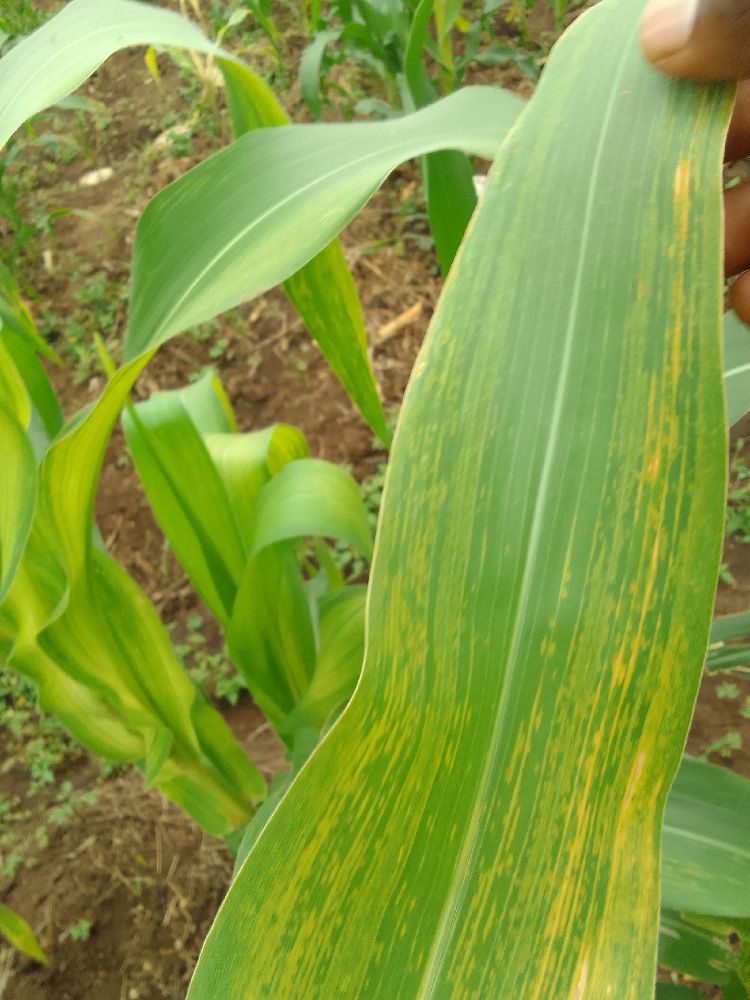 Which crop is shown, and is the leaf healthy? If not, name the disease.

maize, maize lethal necrosis
